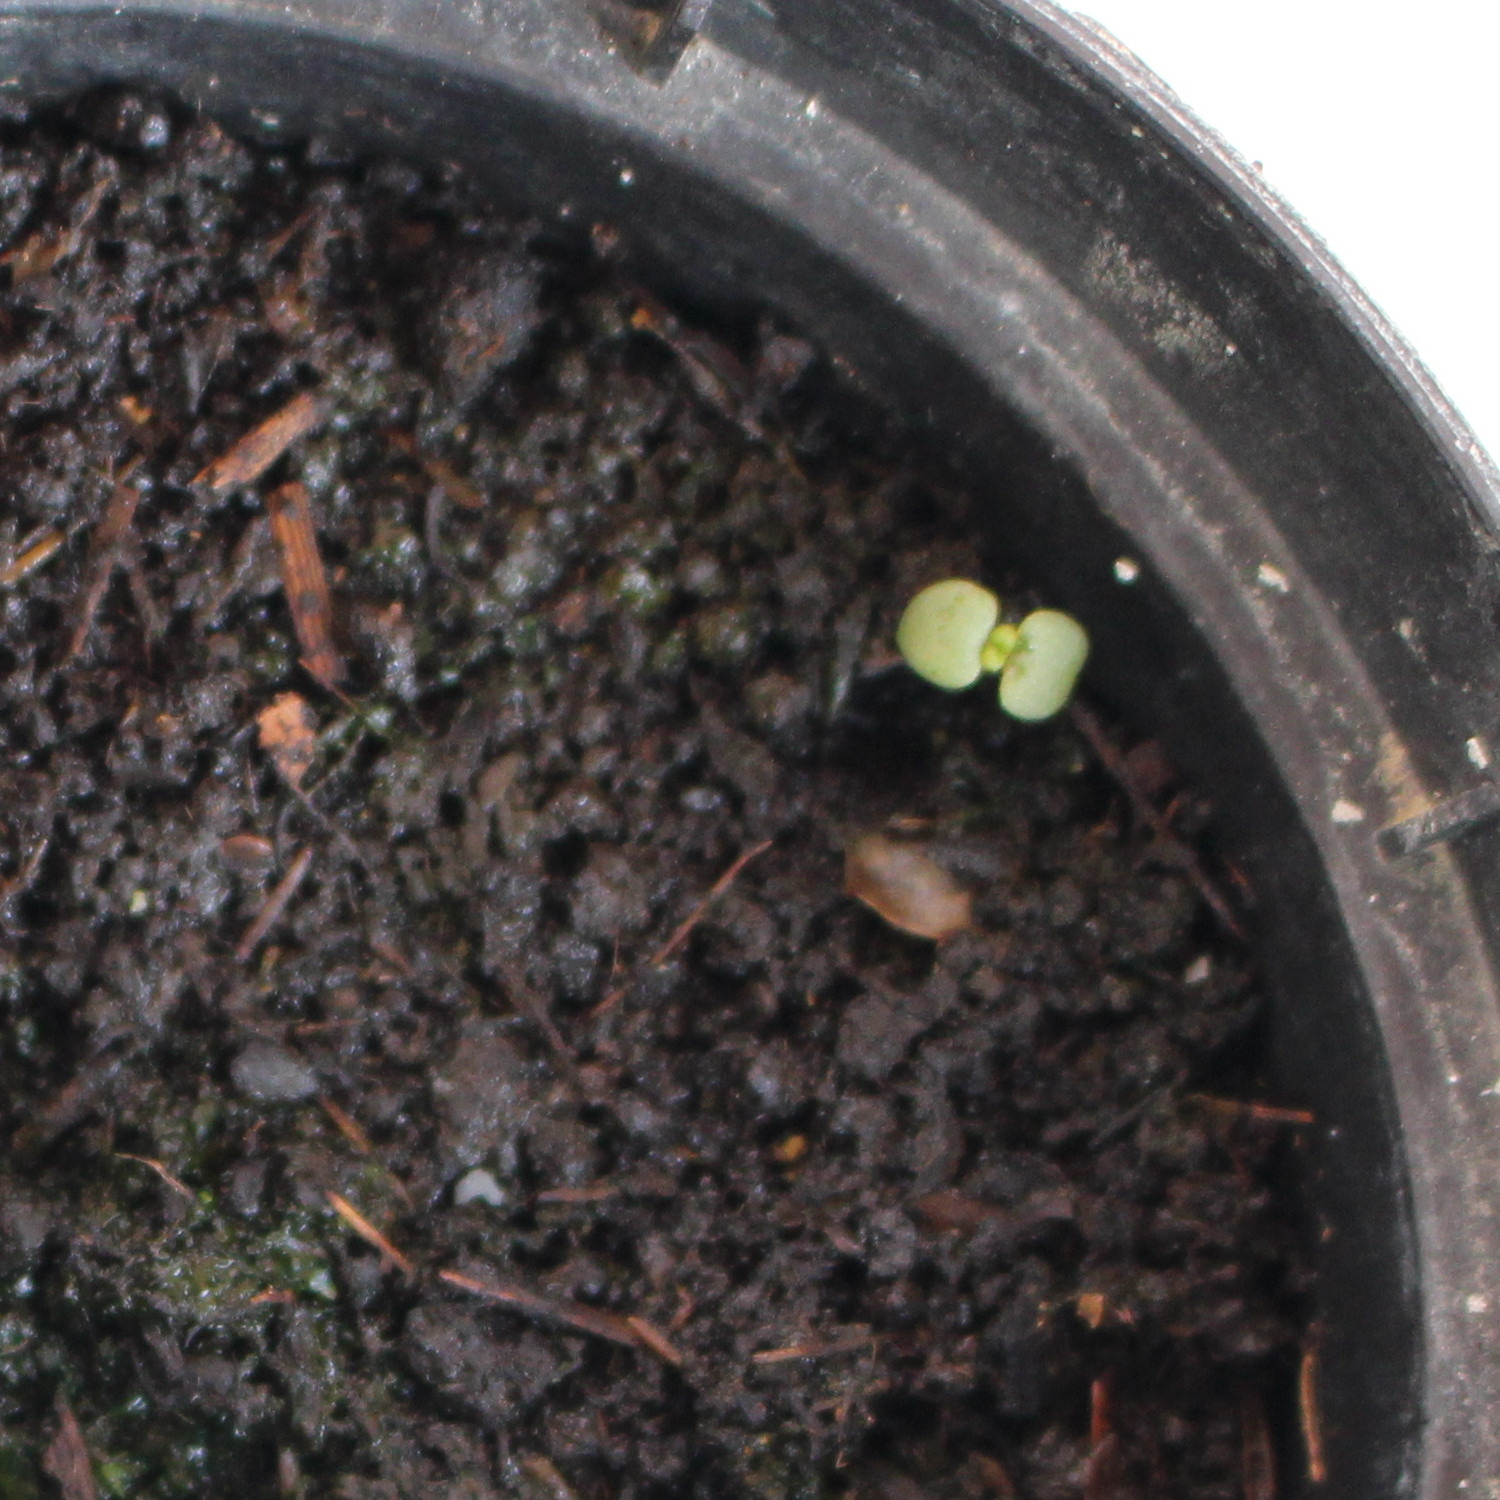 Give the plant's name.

Veronica persica
